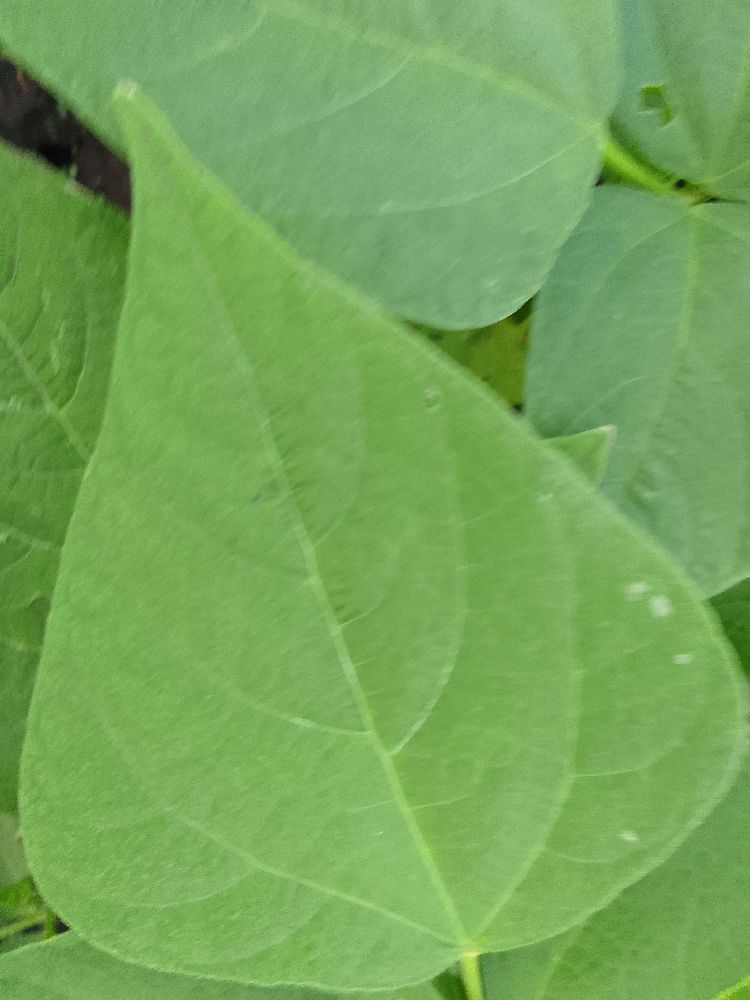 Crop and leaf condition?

common bean, healthy
